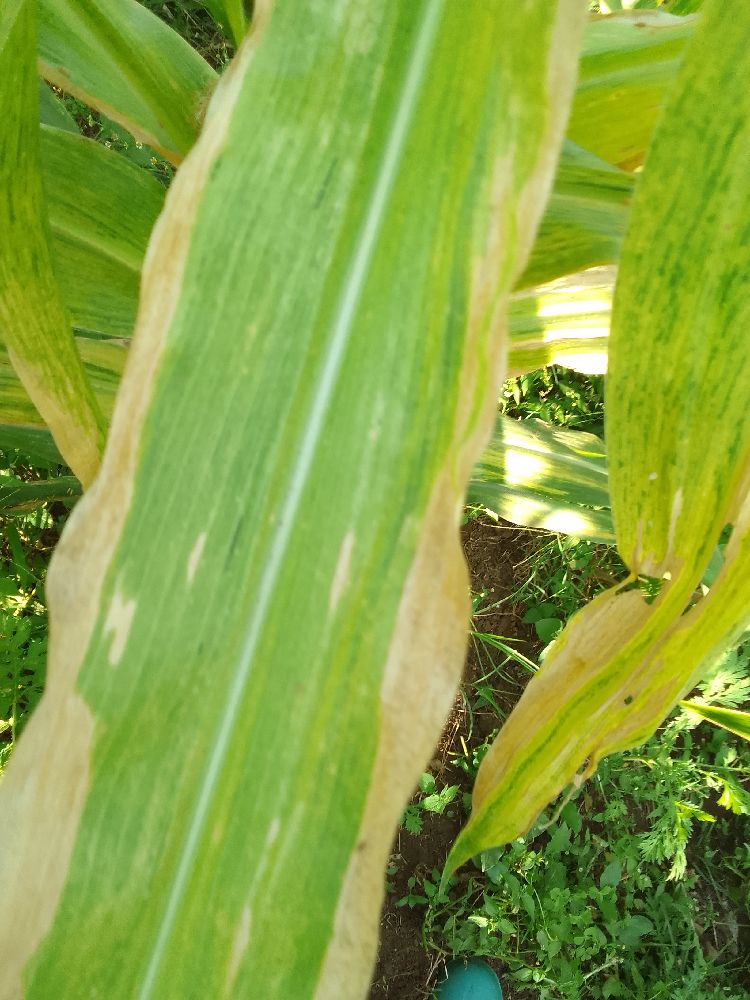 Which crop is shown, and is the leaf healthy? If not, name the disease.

maize, maize lethal necrosis
